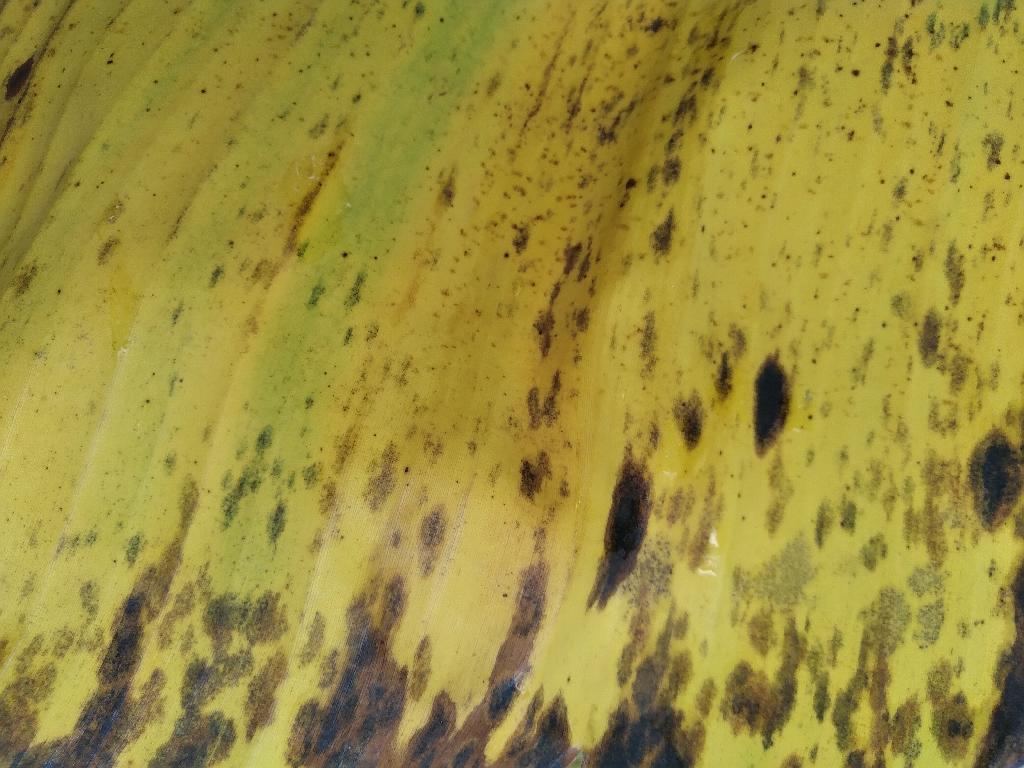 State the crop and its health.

banana, black sigatoka
